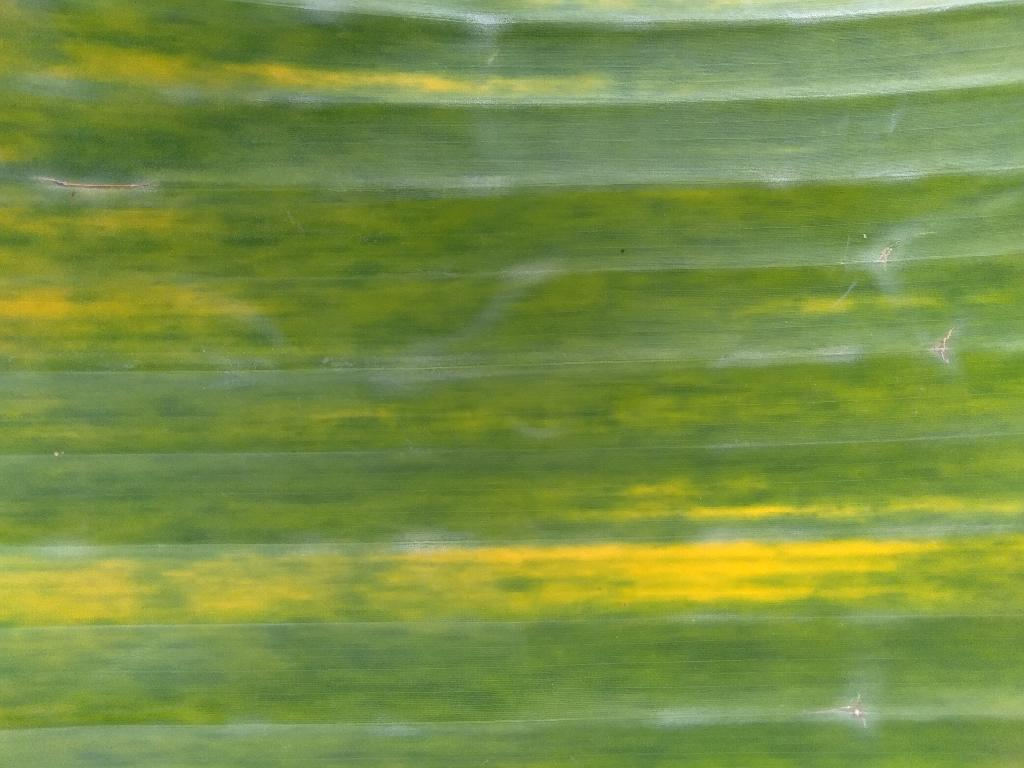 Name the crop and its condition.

banana, fusarium wilt race 1
